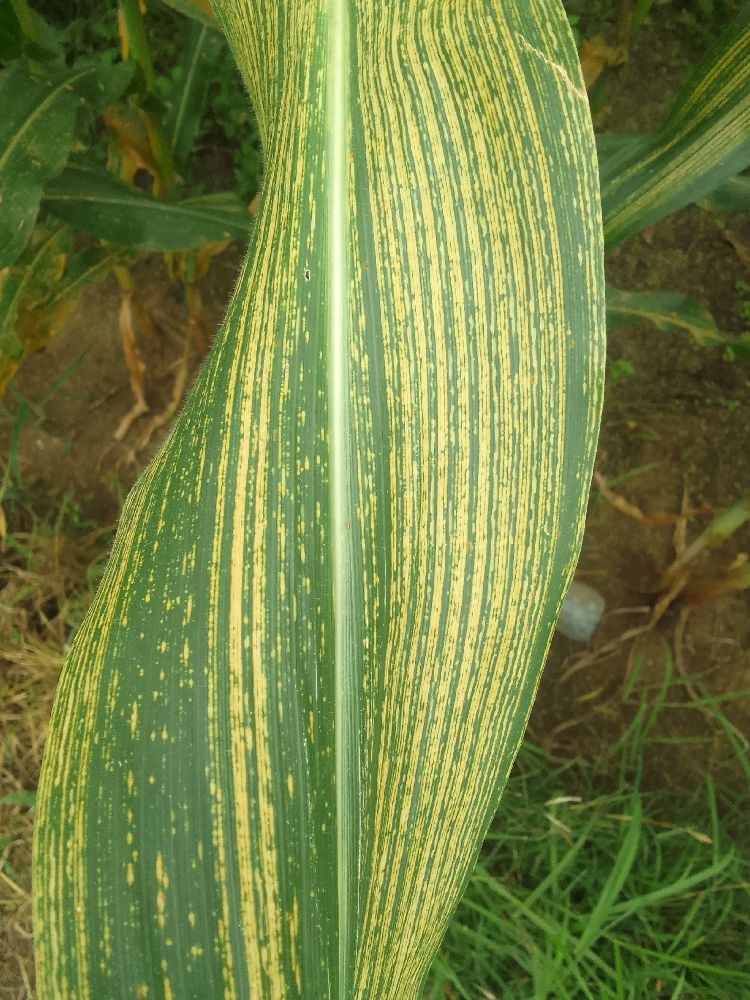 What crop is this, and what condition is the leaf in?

maize, maize streak virus
